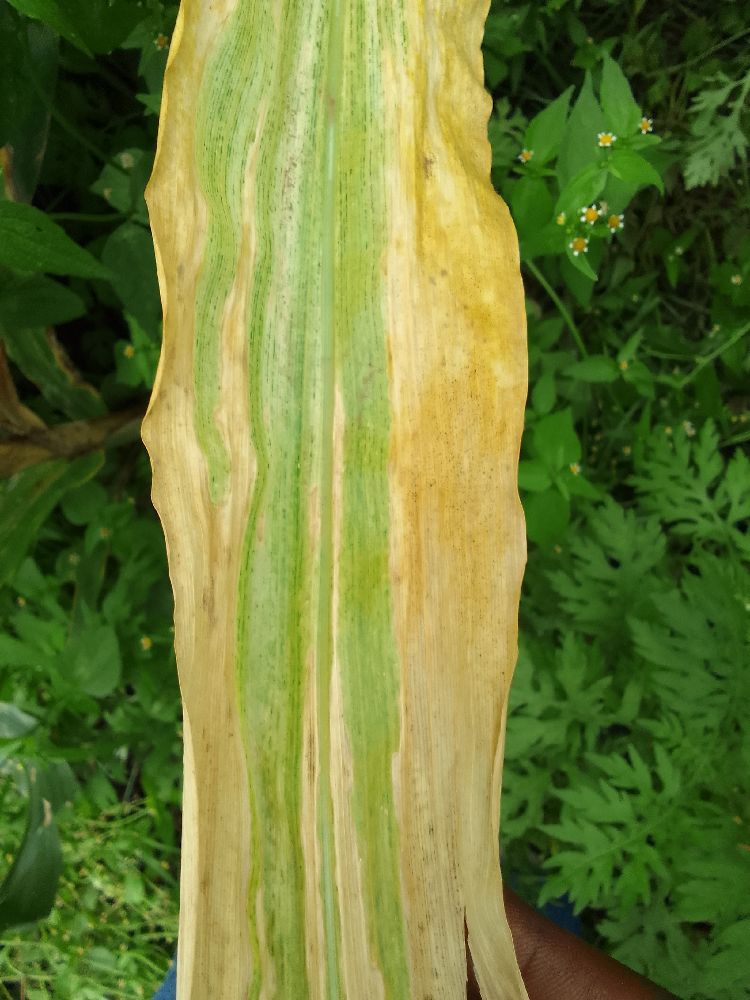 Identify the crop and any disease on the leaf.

maize, maize lethal necrosis
